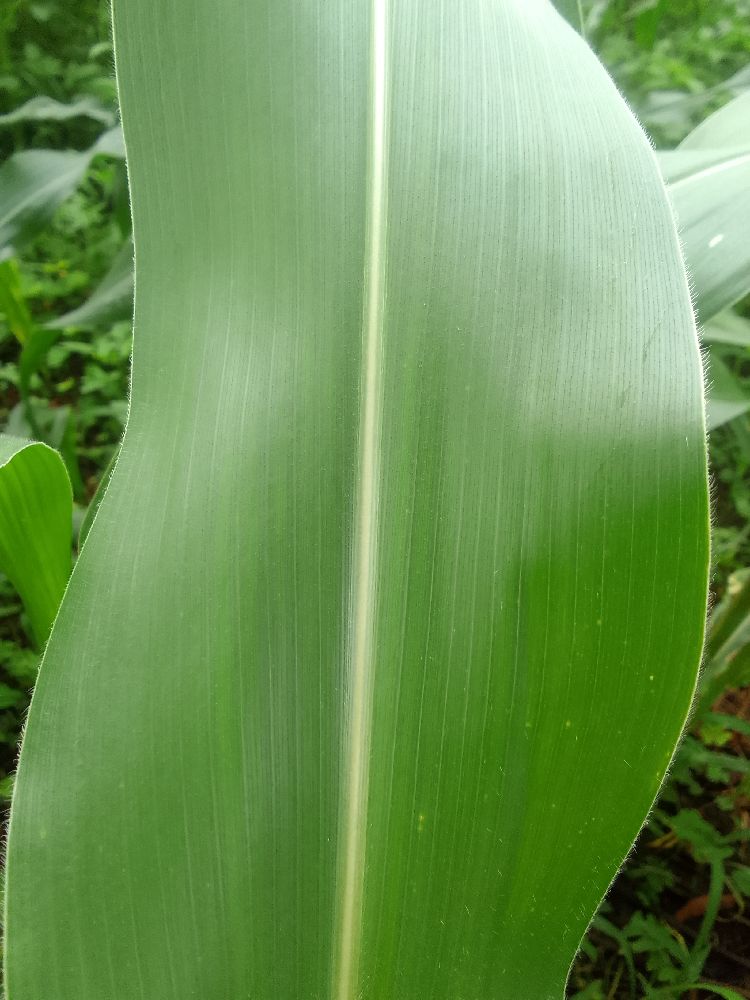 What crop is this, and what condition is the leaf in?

maize, healthy
